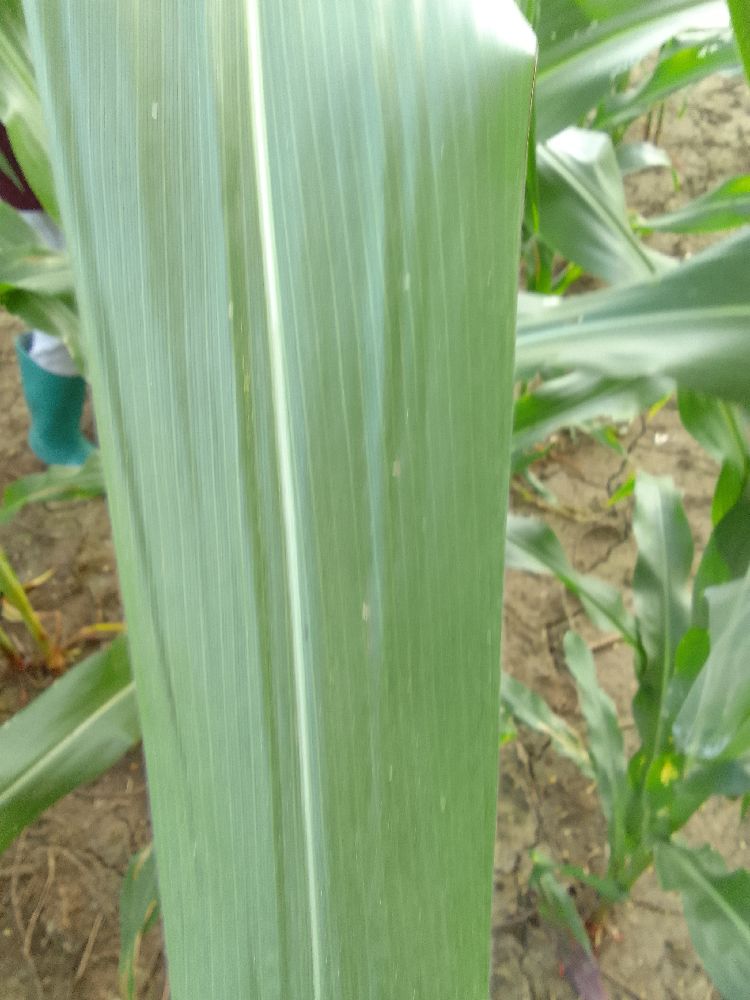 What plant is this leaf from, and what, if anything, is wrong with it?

maize, healthy
